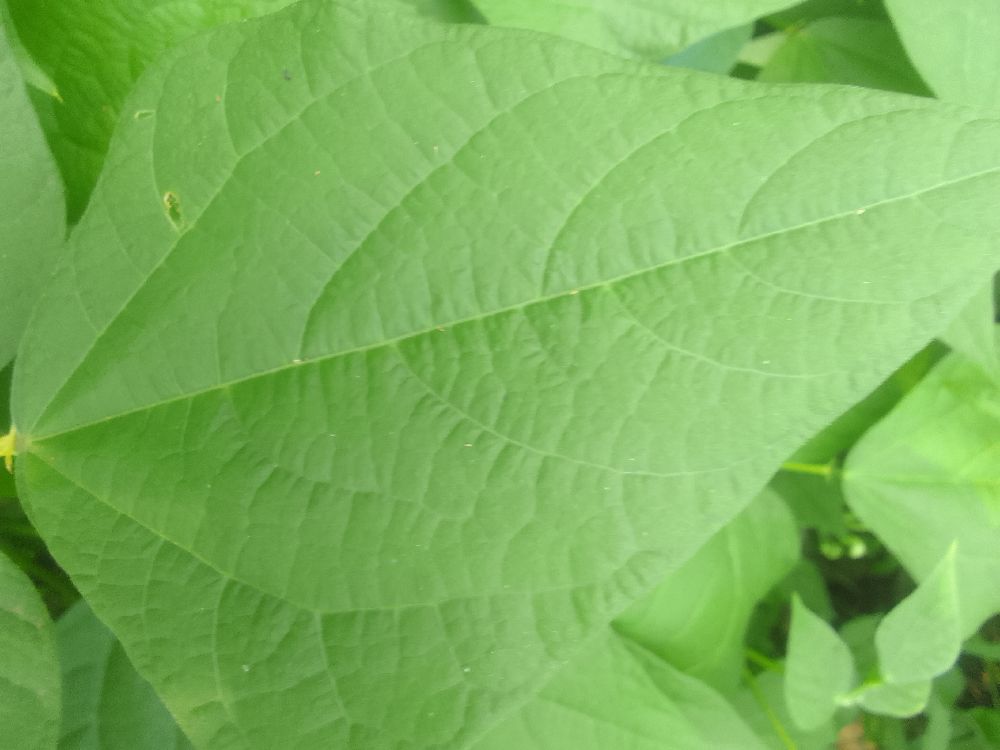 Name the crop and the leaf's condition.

common bean, healthy
